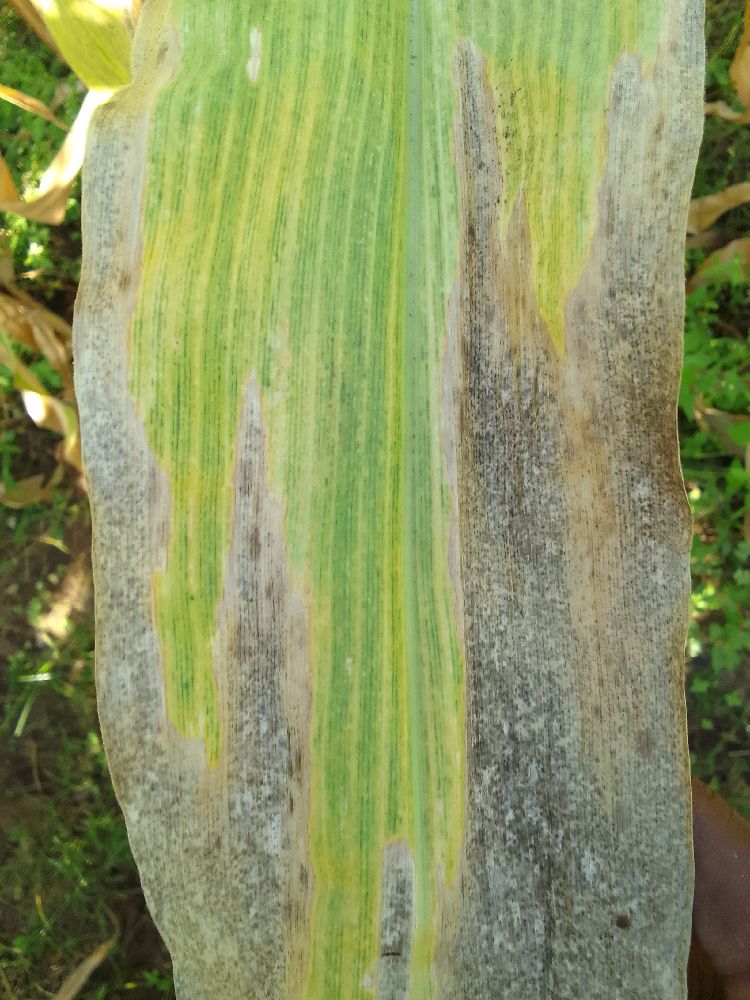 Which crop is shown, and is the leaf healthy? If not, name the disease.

maize, maize lethal necrosis
